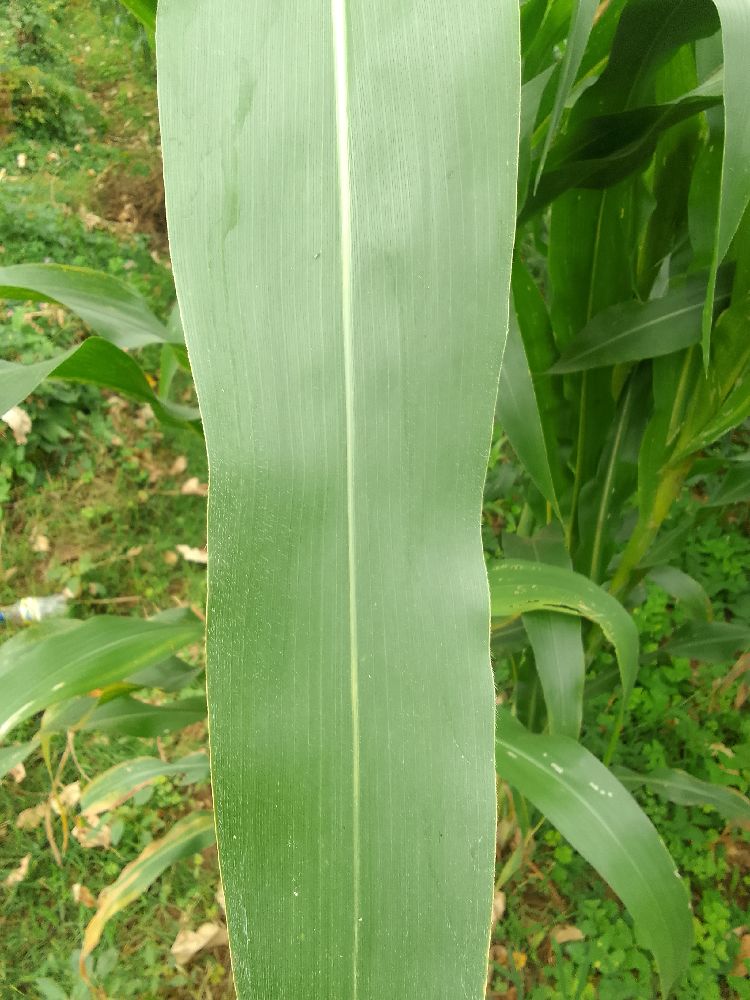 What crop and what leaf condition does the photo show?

maize, healthy
